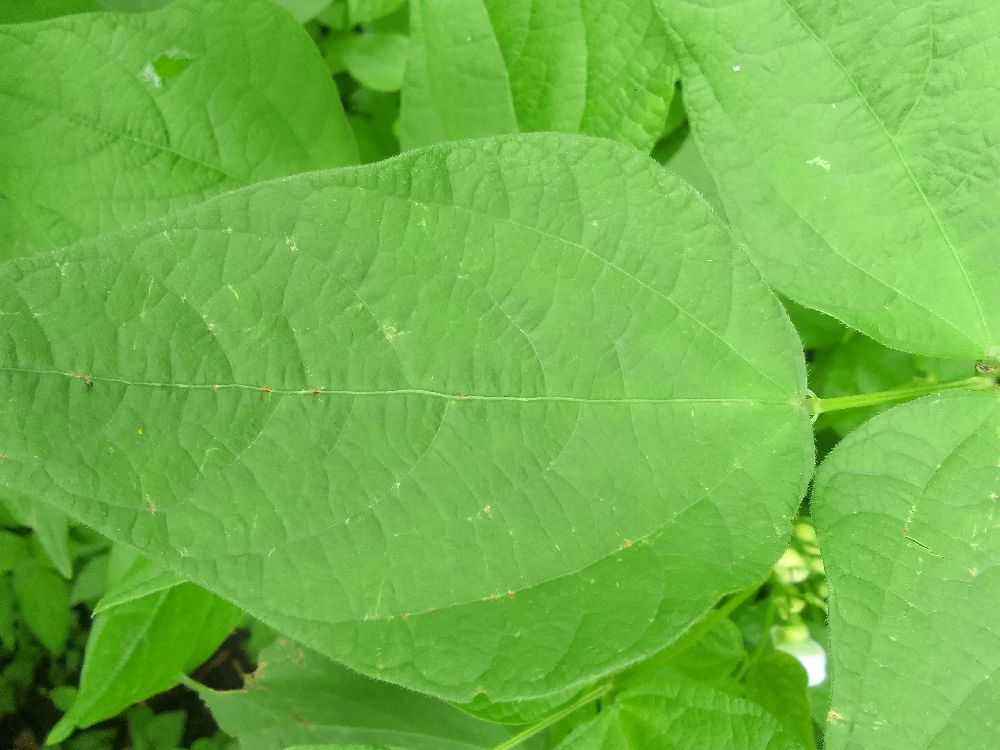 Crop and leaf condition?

common bean, healthy
